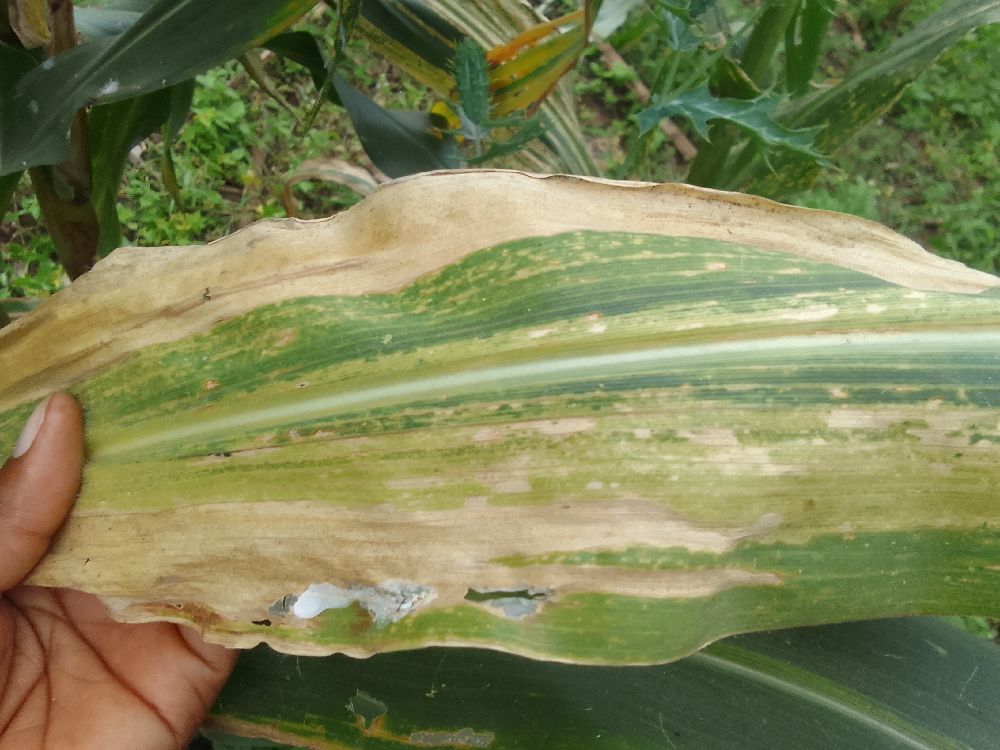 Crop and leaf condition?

maize, maize lethal necrosis
